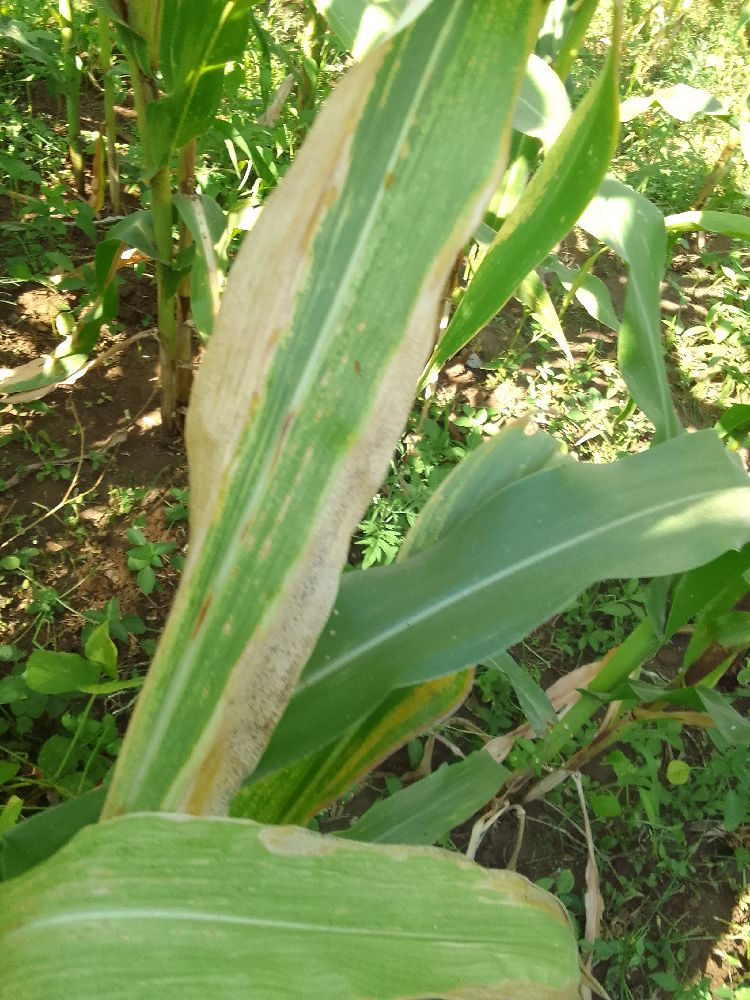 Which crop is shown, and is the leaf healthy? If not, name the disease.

maize, maize lethal necrosis
